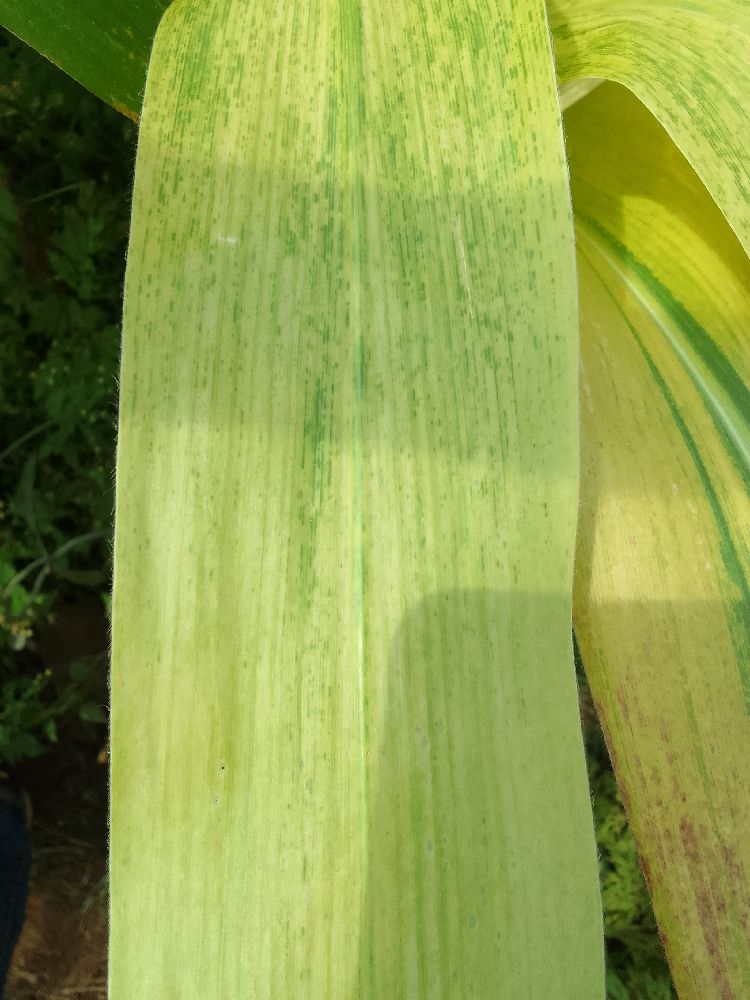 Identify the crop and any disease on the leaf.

maize, maize lethal necrosis
